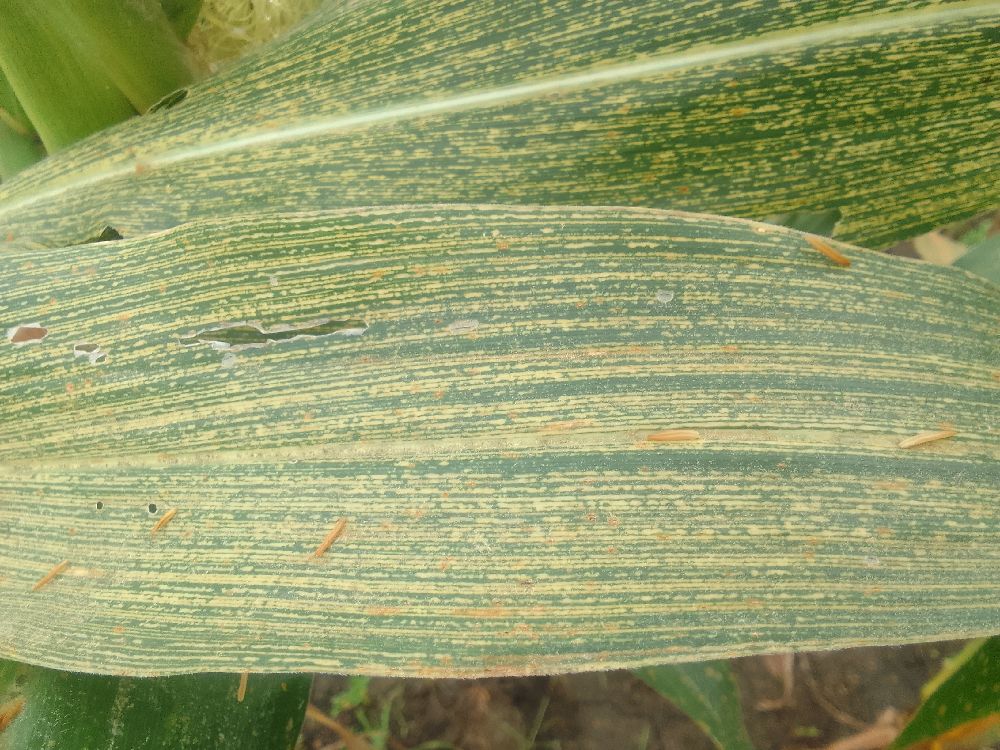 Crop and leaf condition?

maize, maize streak virus
